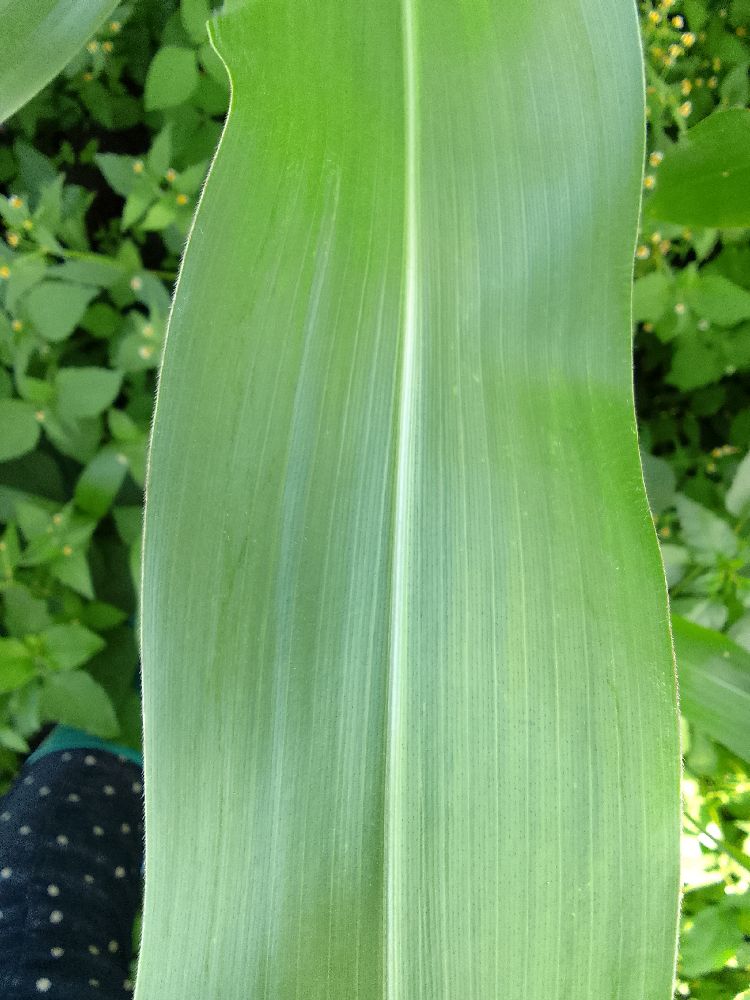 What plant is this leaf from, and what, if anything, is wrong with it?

maize, healthy
